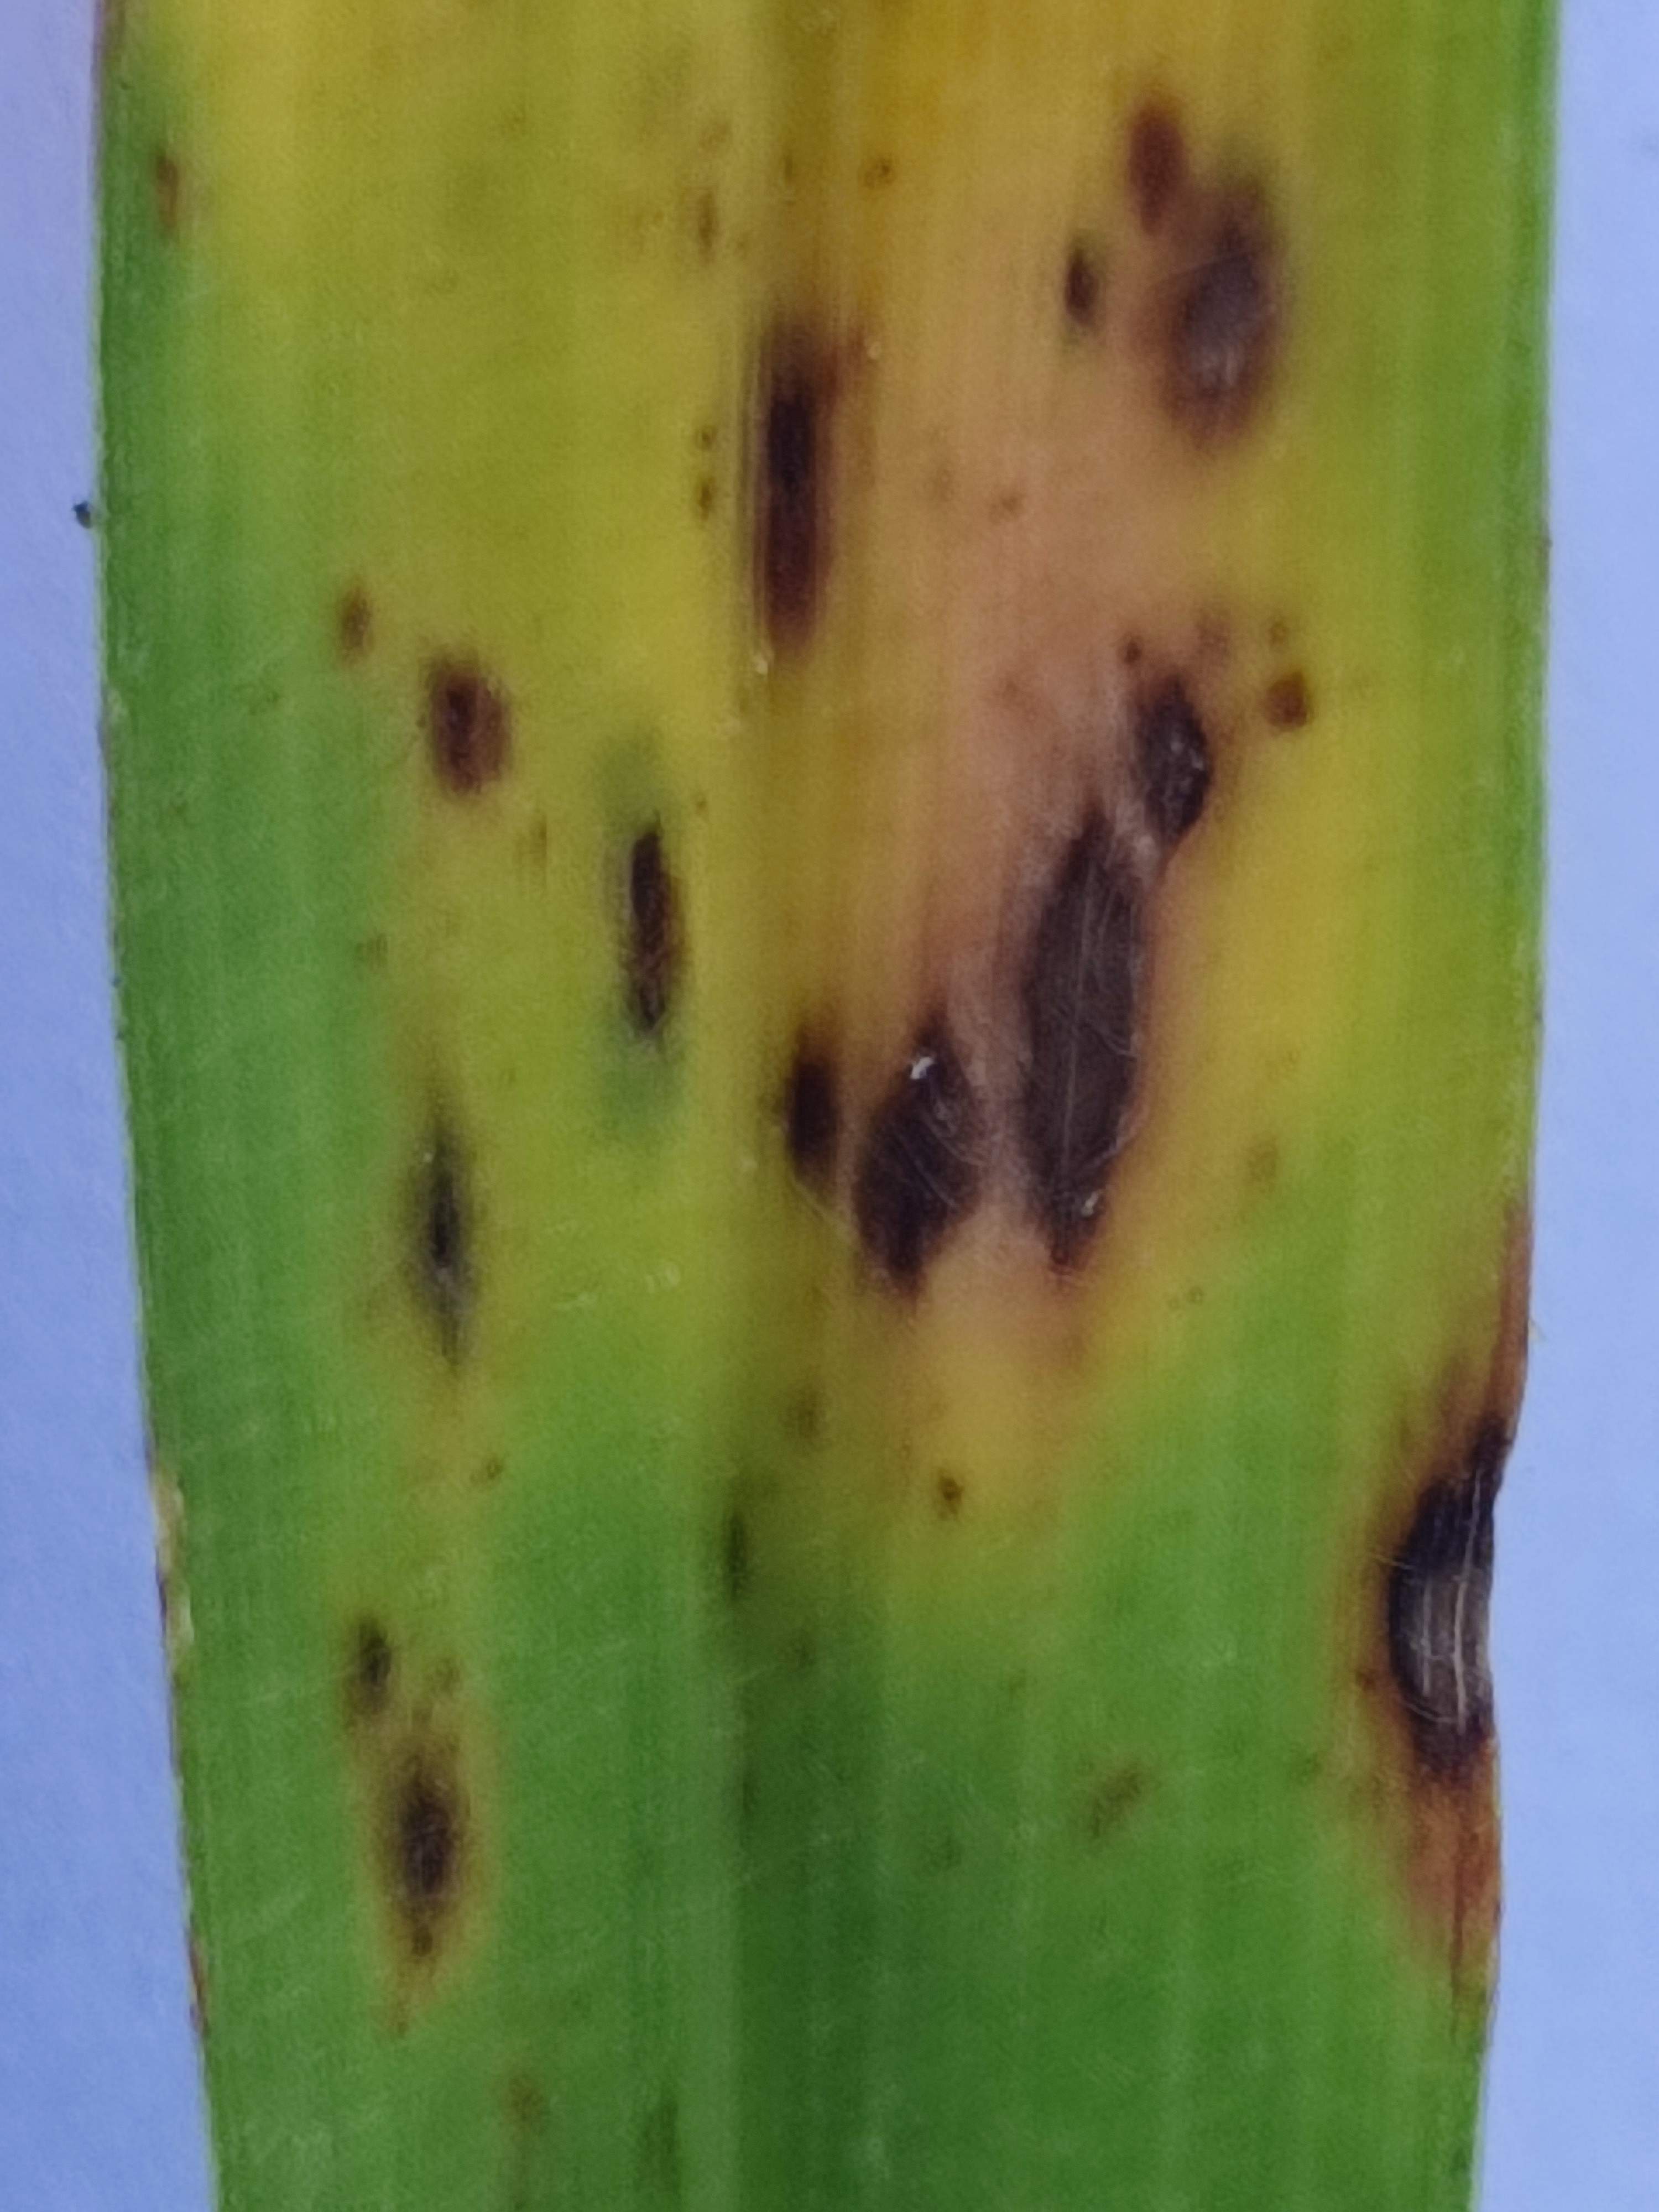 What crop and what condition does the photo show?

pearl millet, pyricularia sp.
